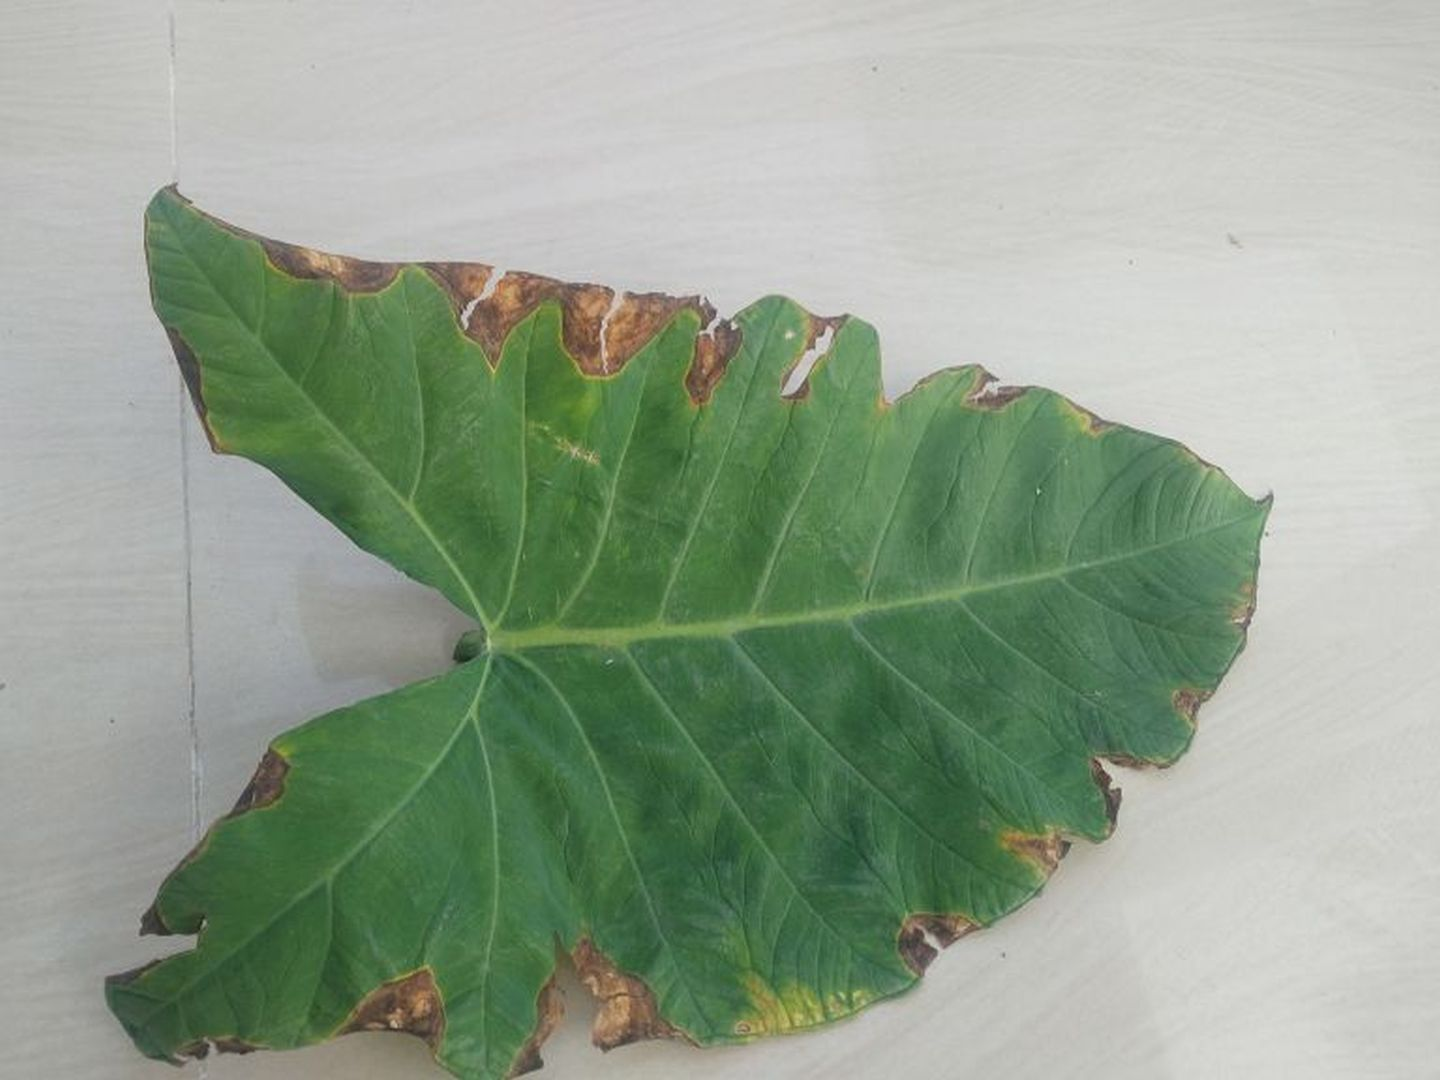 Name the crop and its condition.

taro, leaf blight
